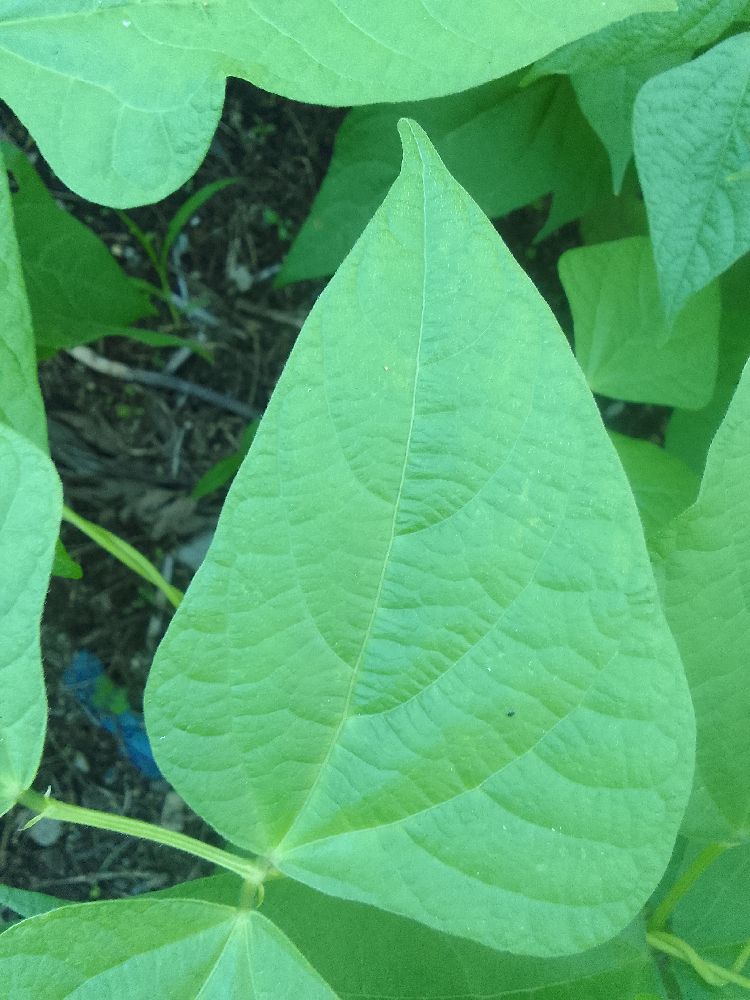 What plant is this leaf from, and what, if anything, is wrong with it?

common bean, healthy
